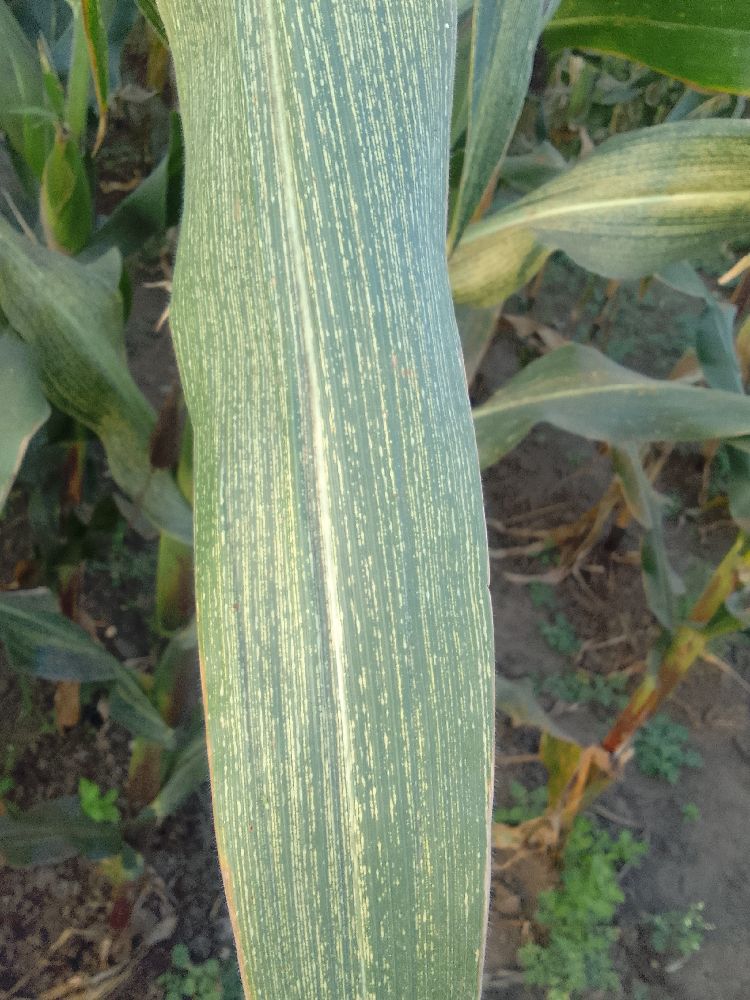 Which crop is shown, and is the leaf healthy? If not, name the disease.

maize, maize streak virus
